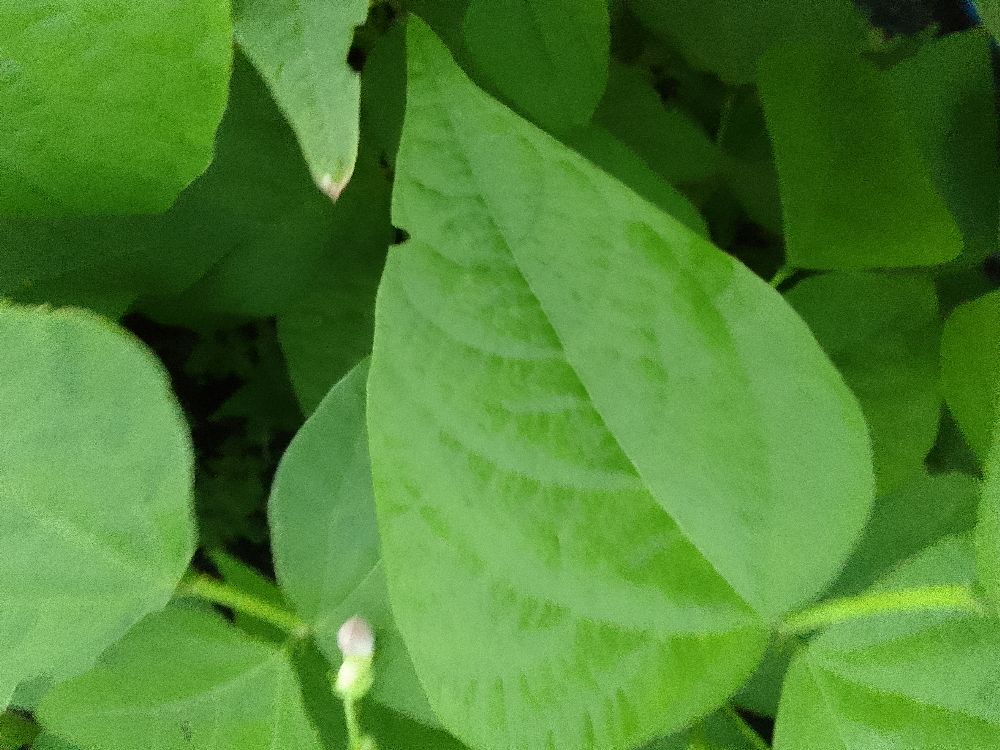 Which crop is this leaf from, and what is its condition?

common bean, healthy
